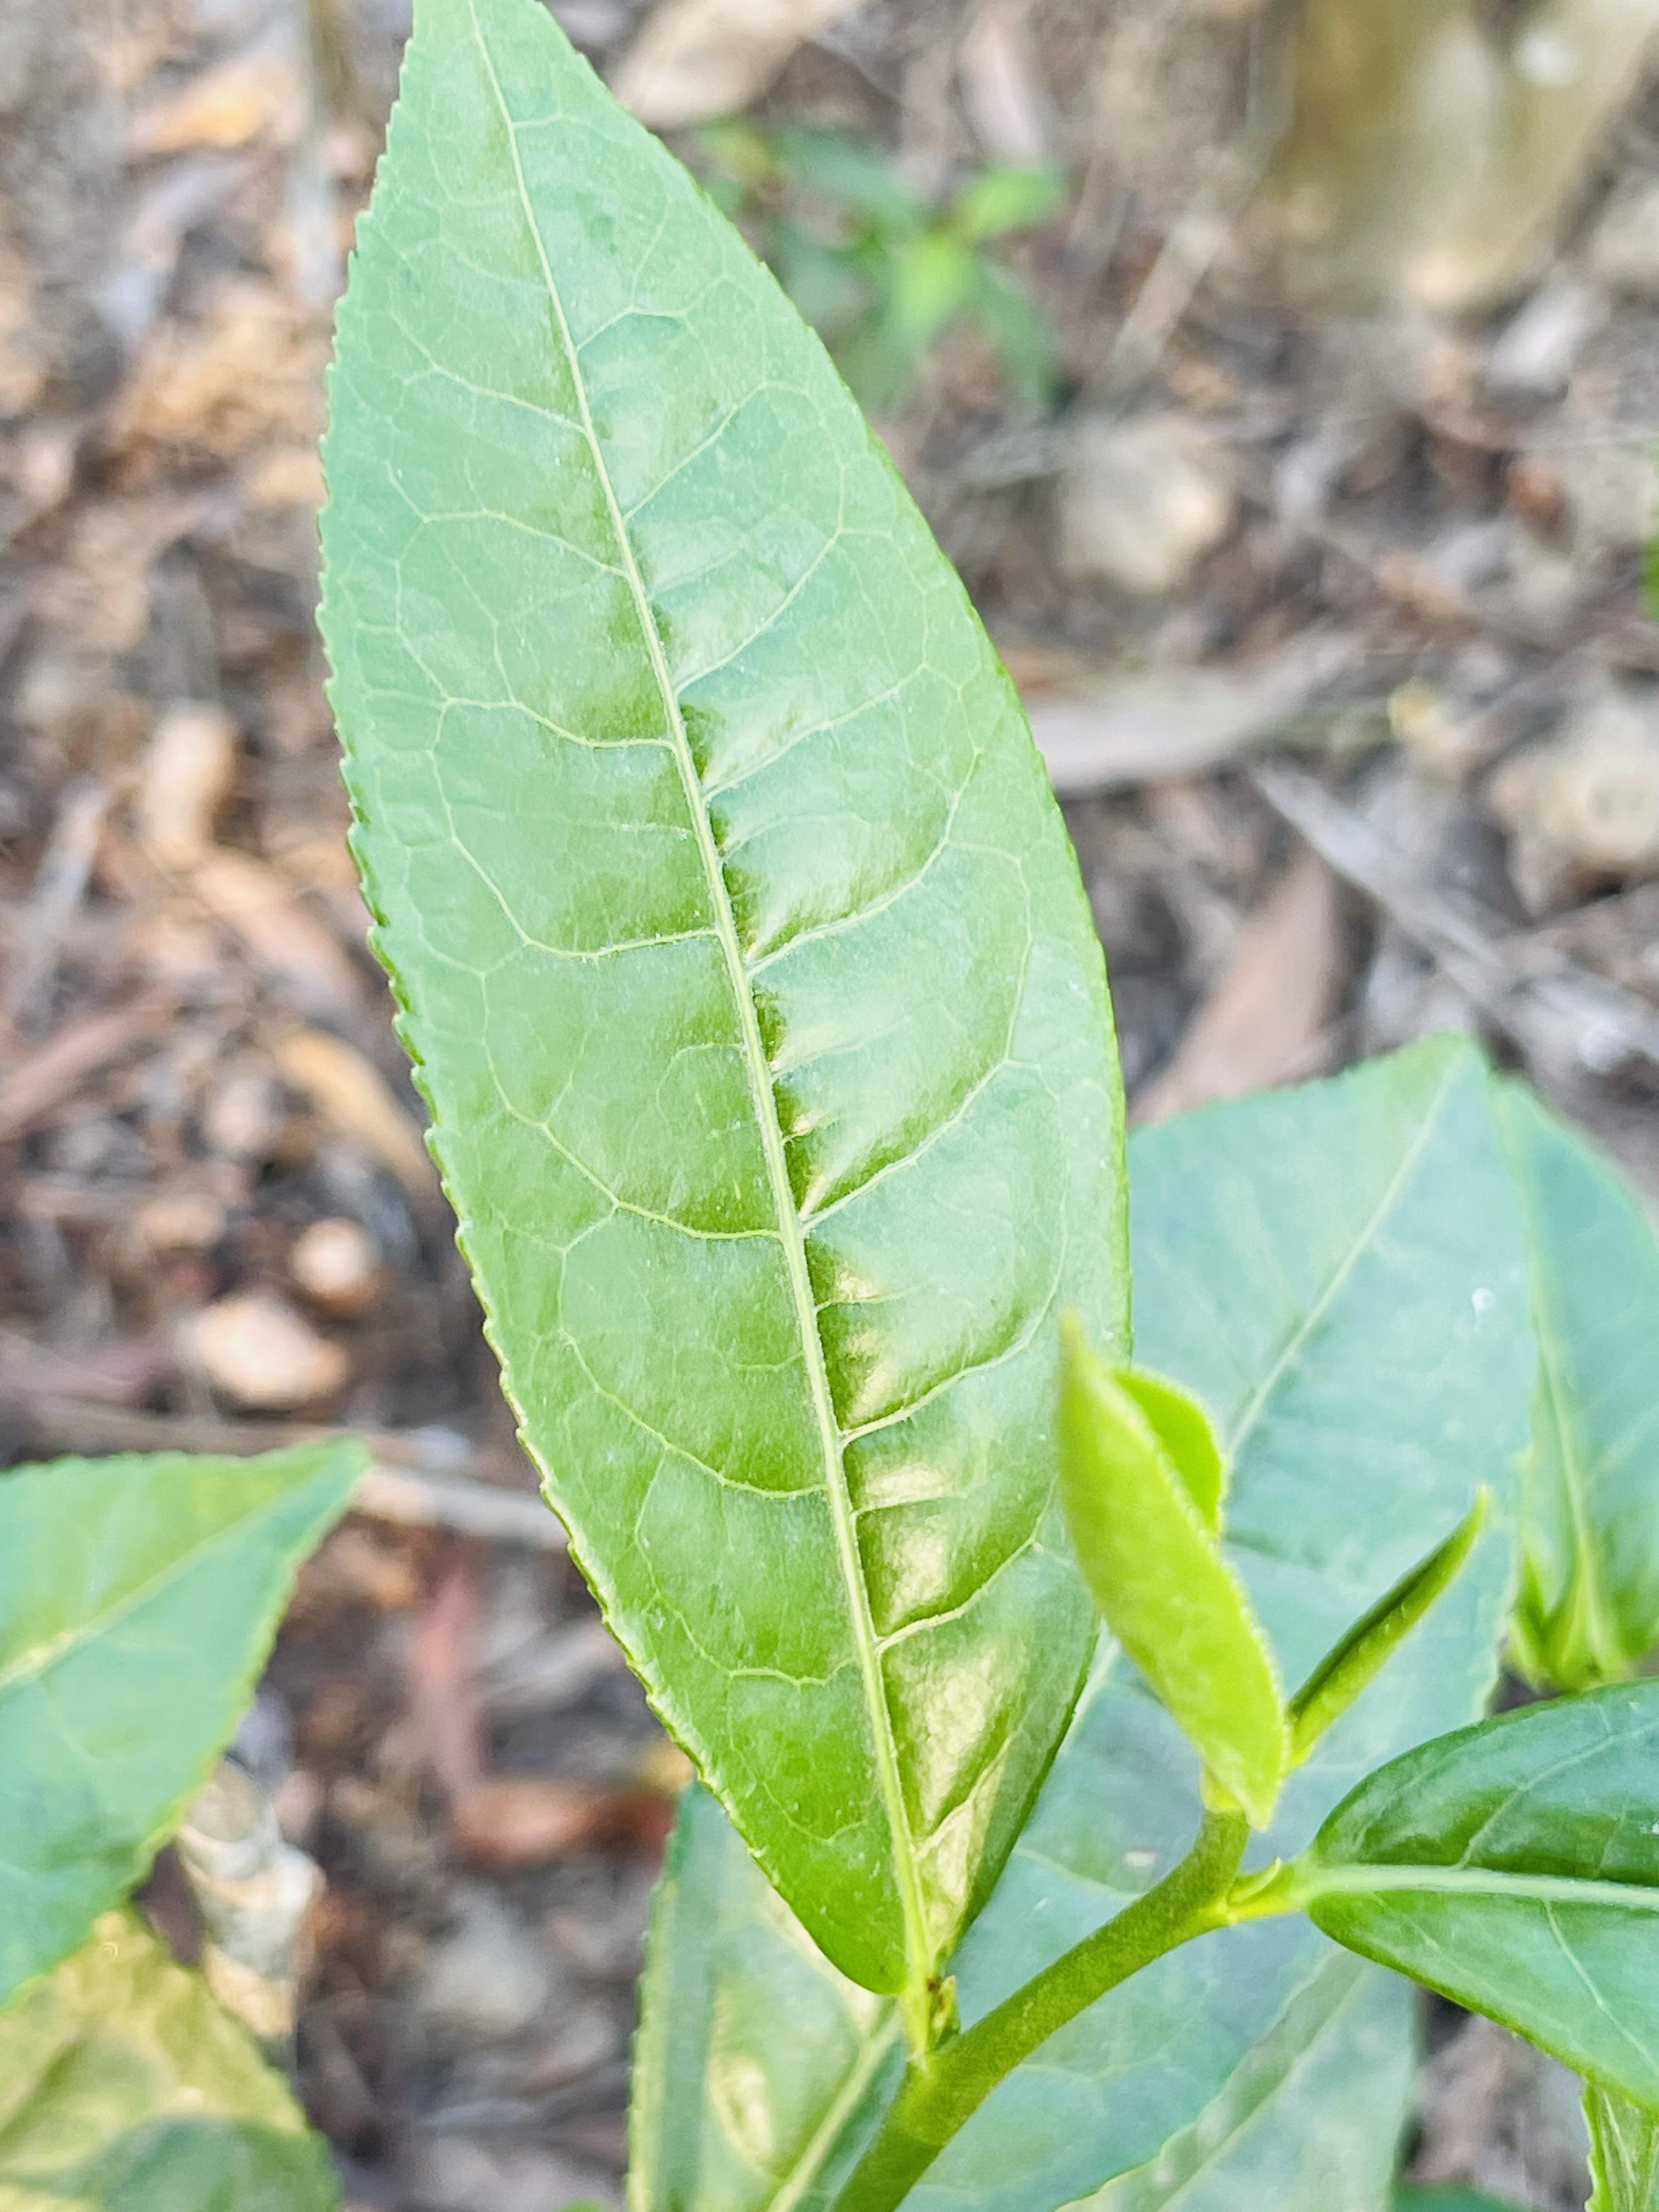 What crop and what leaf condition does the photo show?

tea, healthy leaf
